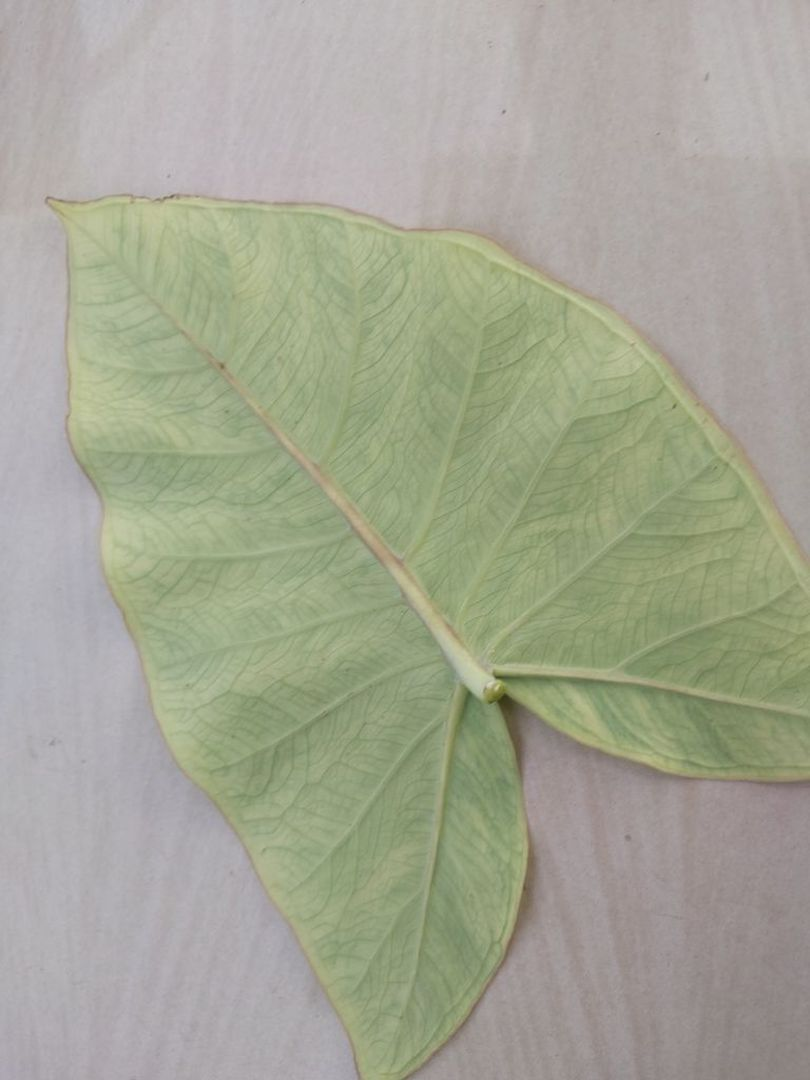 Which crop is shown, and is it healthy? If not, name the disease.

taro, mosaic
